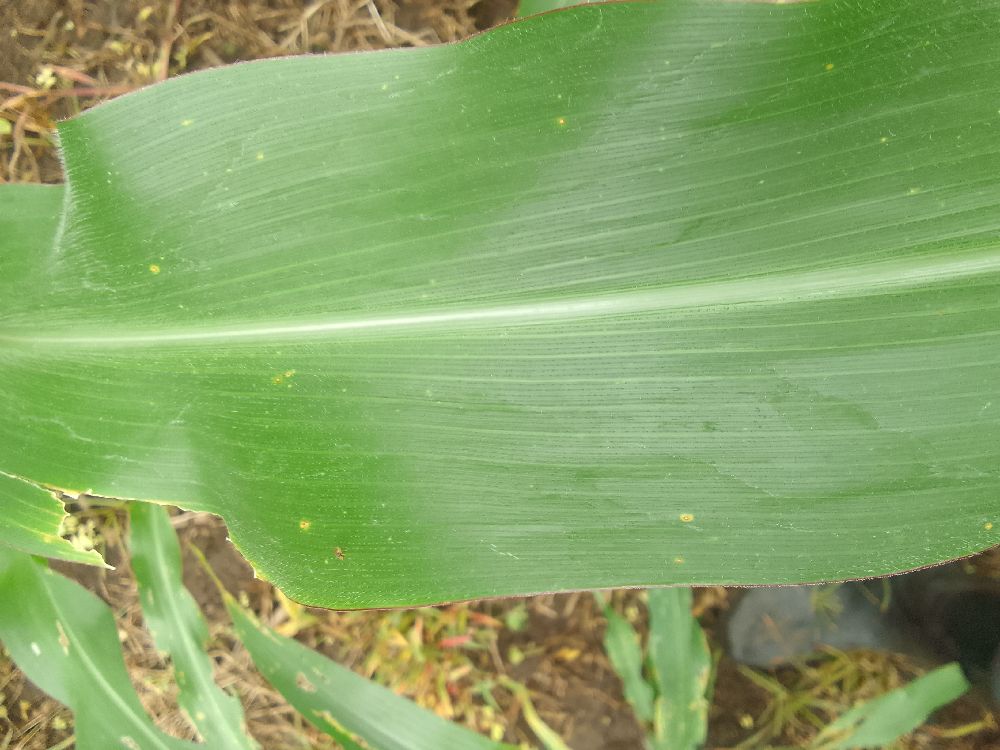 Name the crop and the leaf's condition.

maize, healthy
